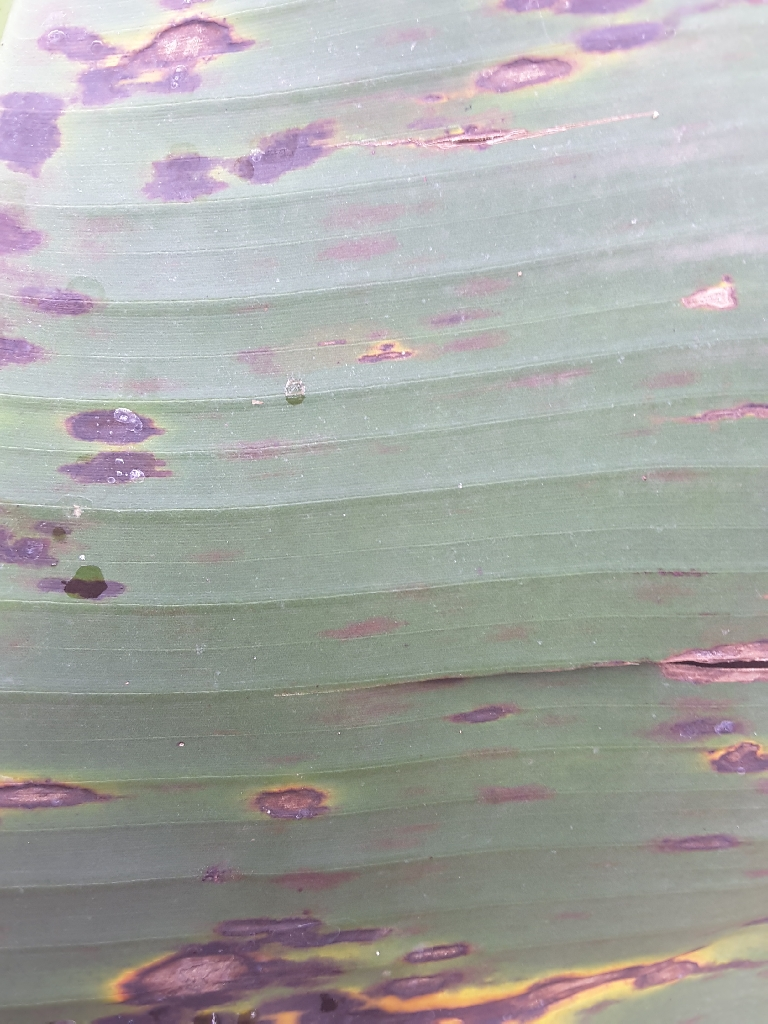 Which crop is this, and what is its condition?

banana, black sigatoka
